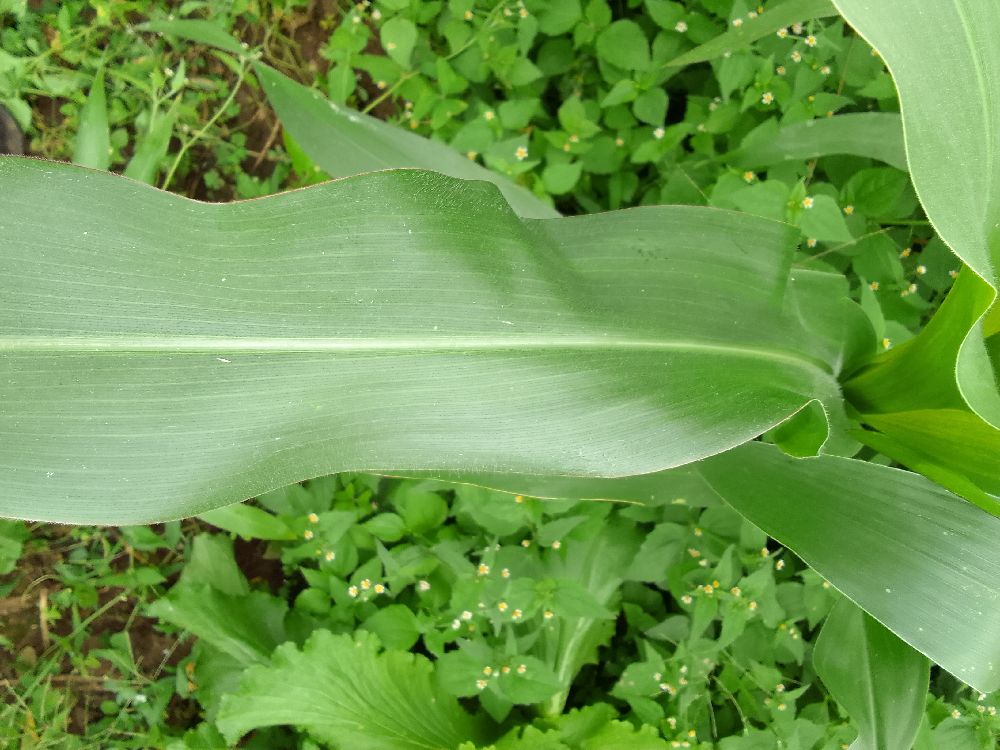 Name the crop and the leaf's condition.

maize, healthy
